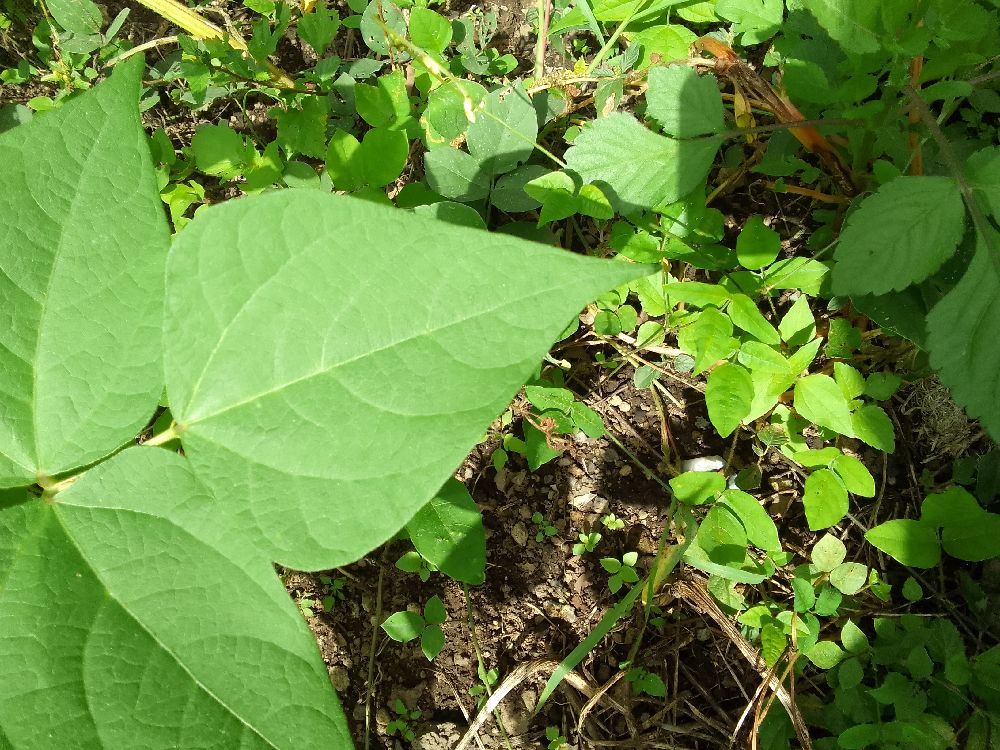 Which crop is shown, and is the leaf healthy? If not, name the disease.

common bean, healthy
